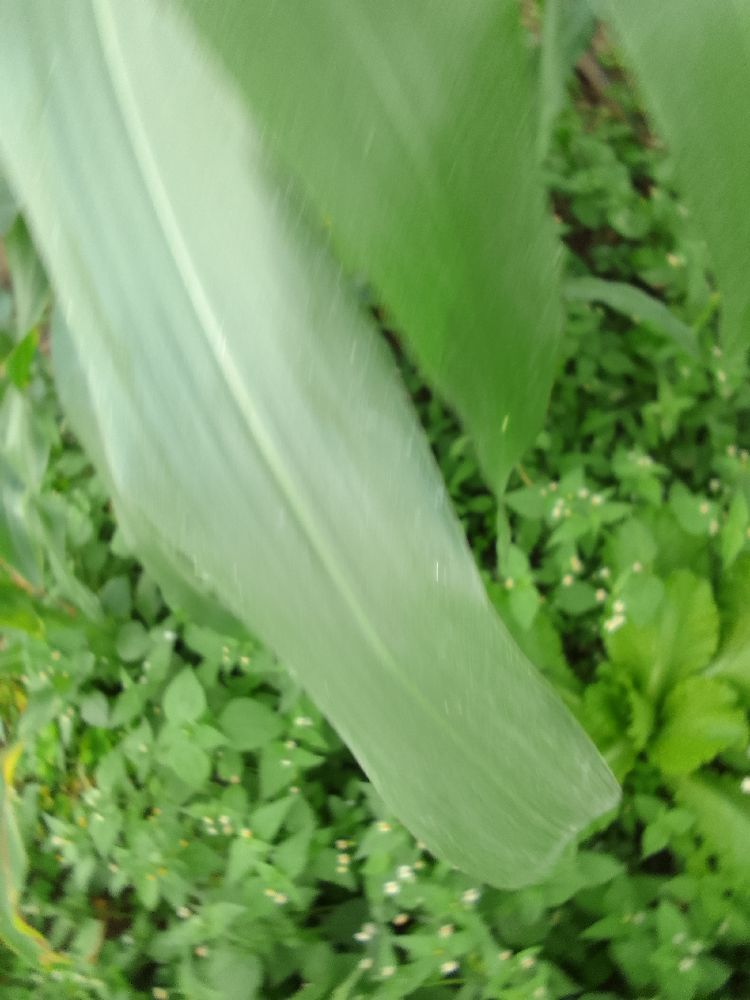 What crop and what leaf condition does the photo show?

maize, healthy
